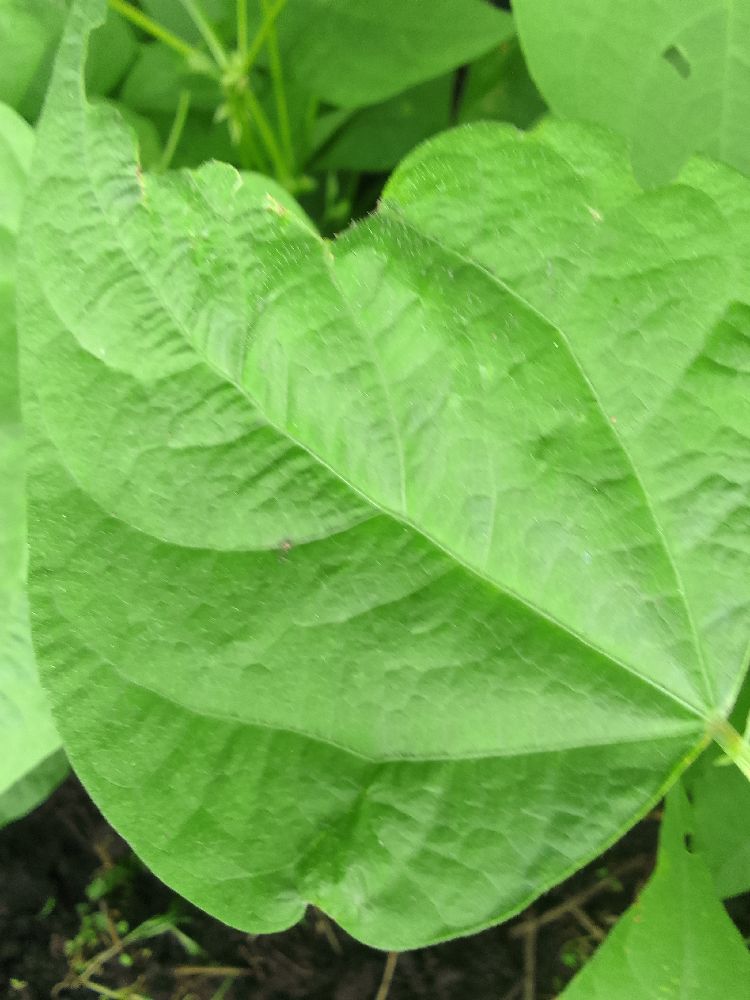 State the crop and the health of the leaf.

common bean, healthy
